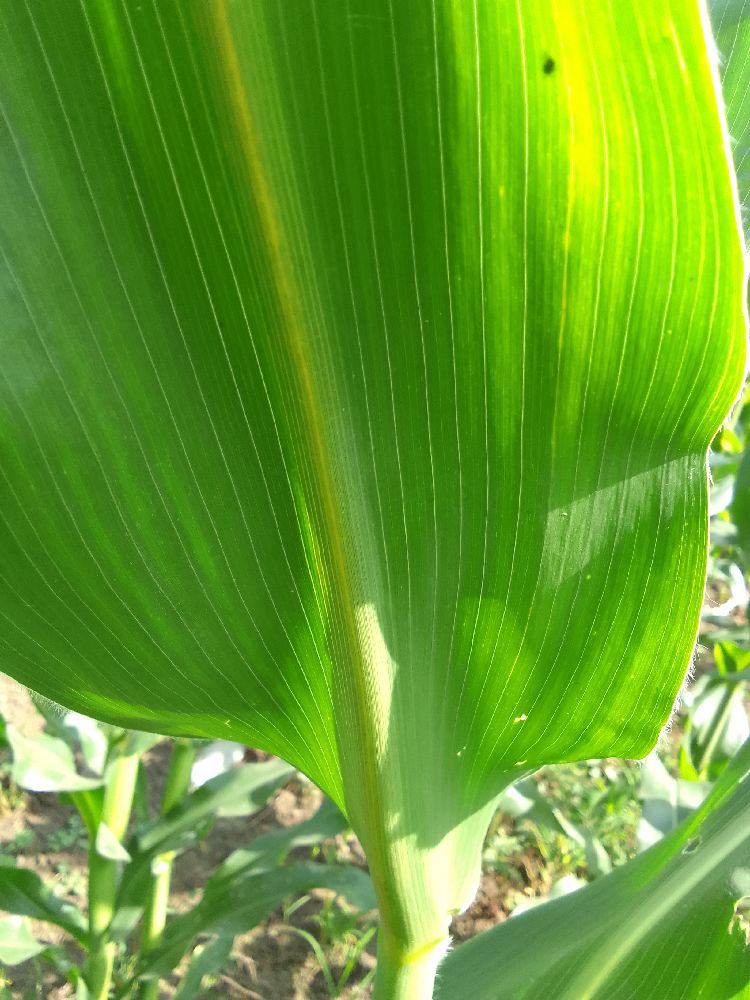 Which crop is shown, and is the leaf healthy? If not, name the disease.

maize, healthy
